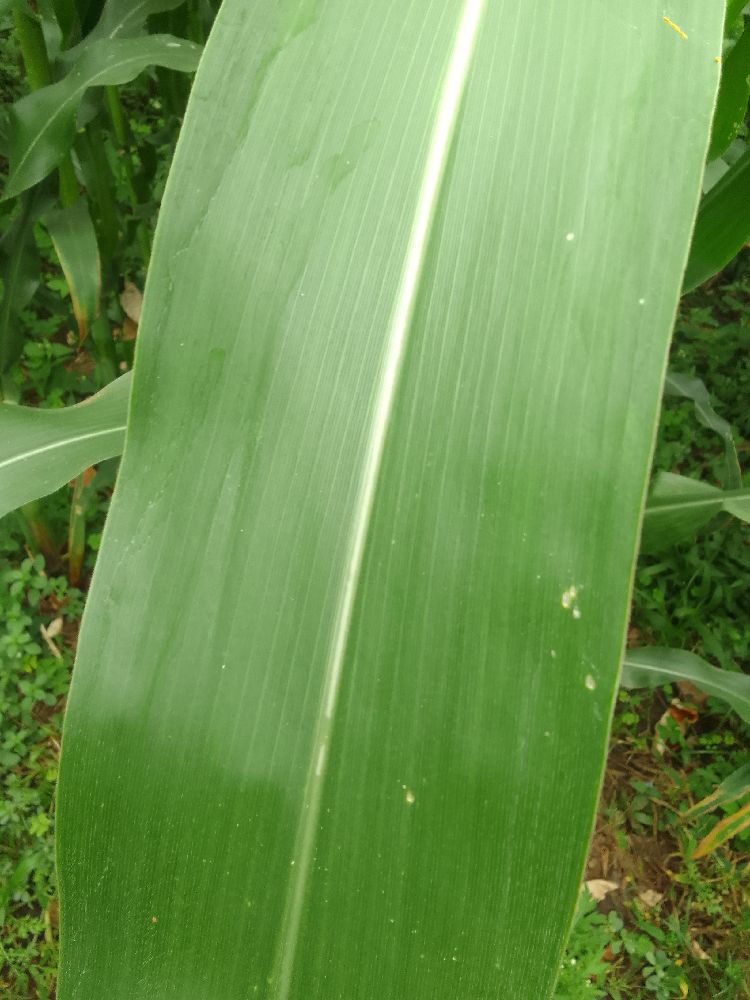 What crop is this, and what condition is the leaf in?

maize, healthy
